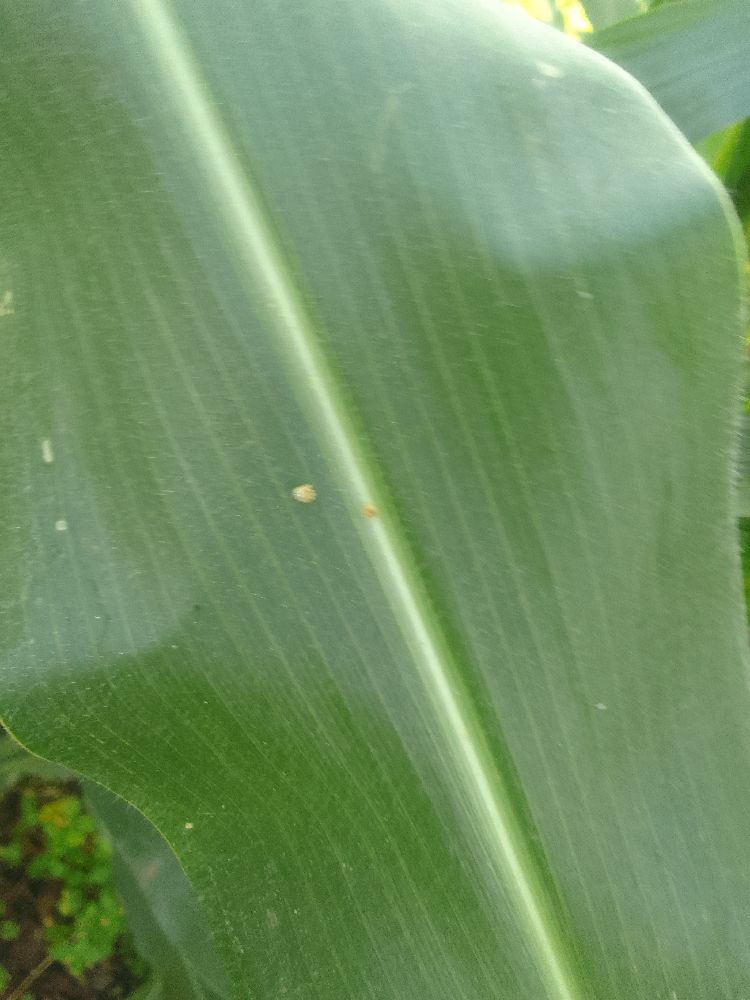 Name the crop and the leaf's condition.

maize, healthy
